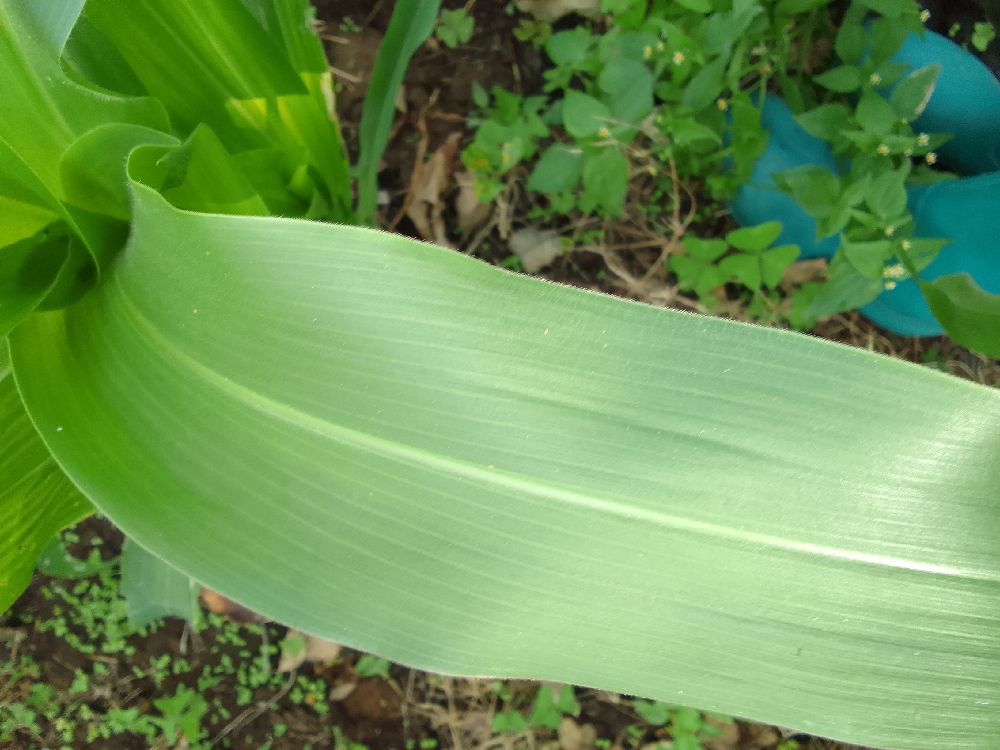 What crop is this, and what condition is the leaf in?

maize, healthy
